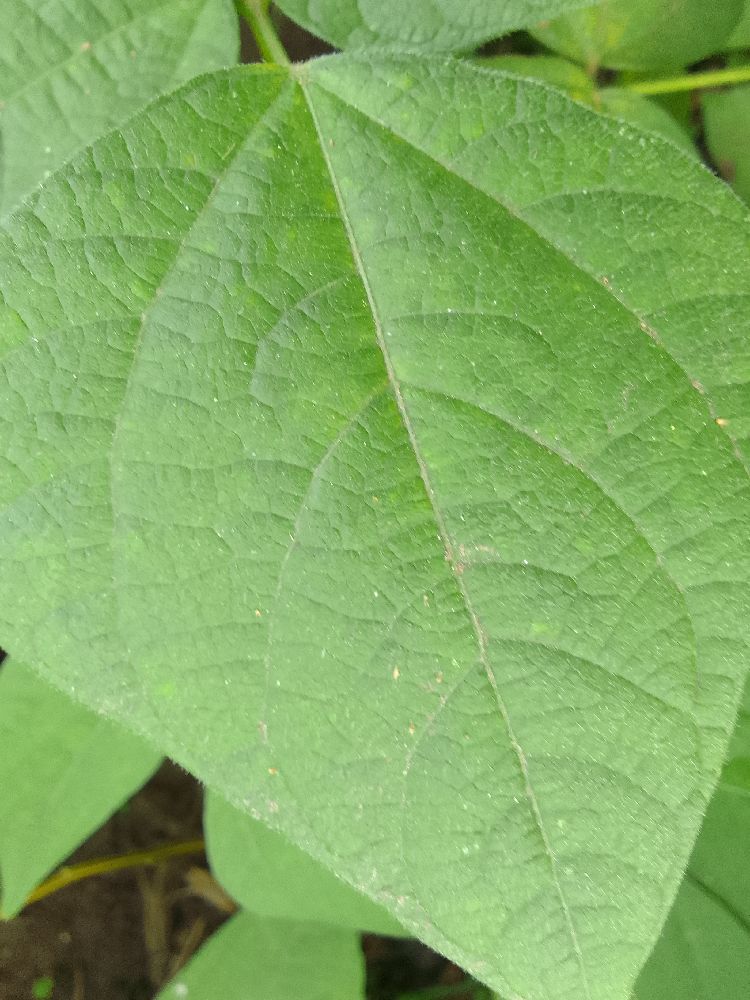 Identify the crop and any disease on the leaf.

common bean, healthy
